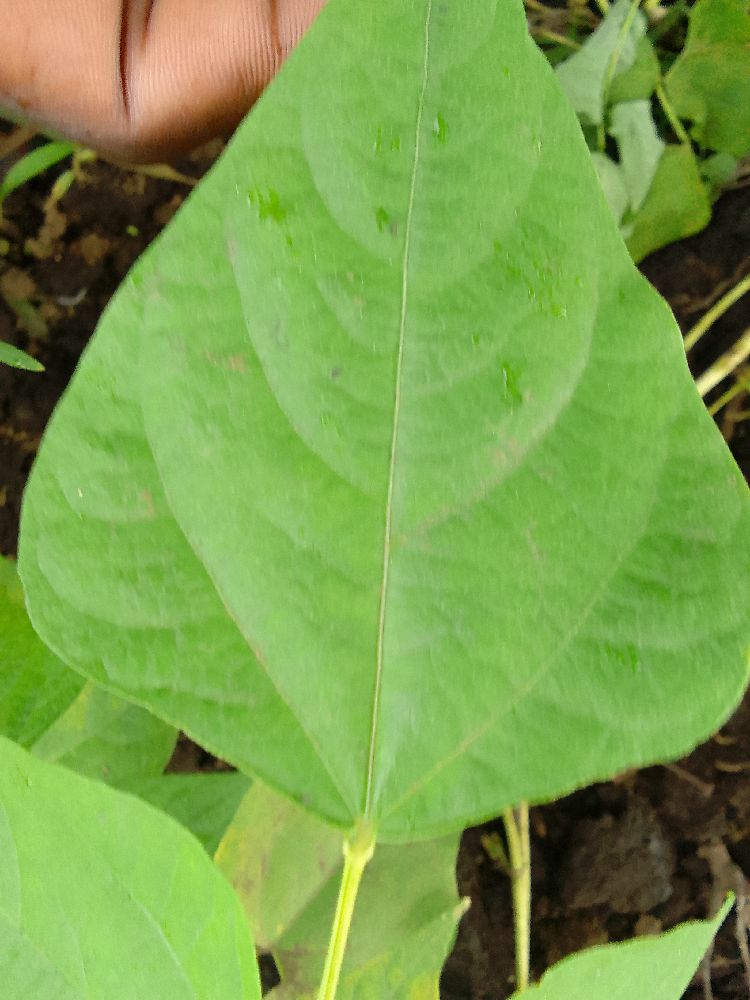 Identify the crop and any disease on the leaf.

common bean, healthy
